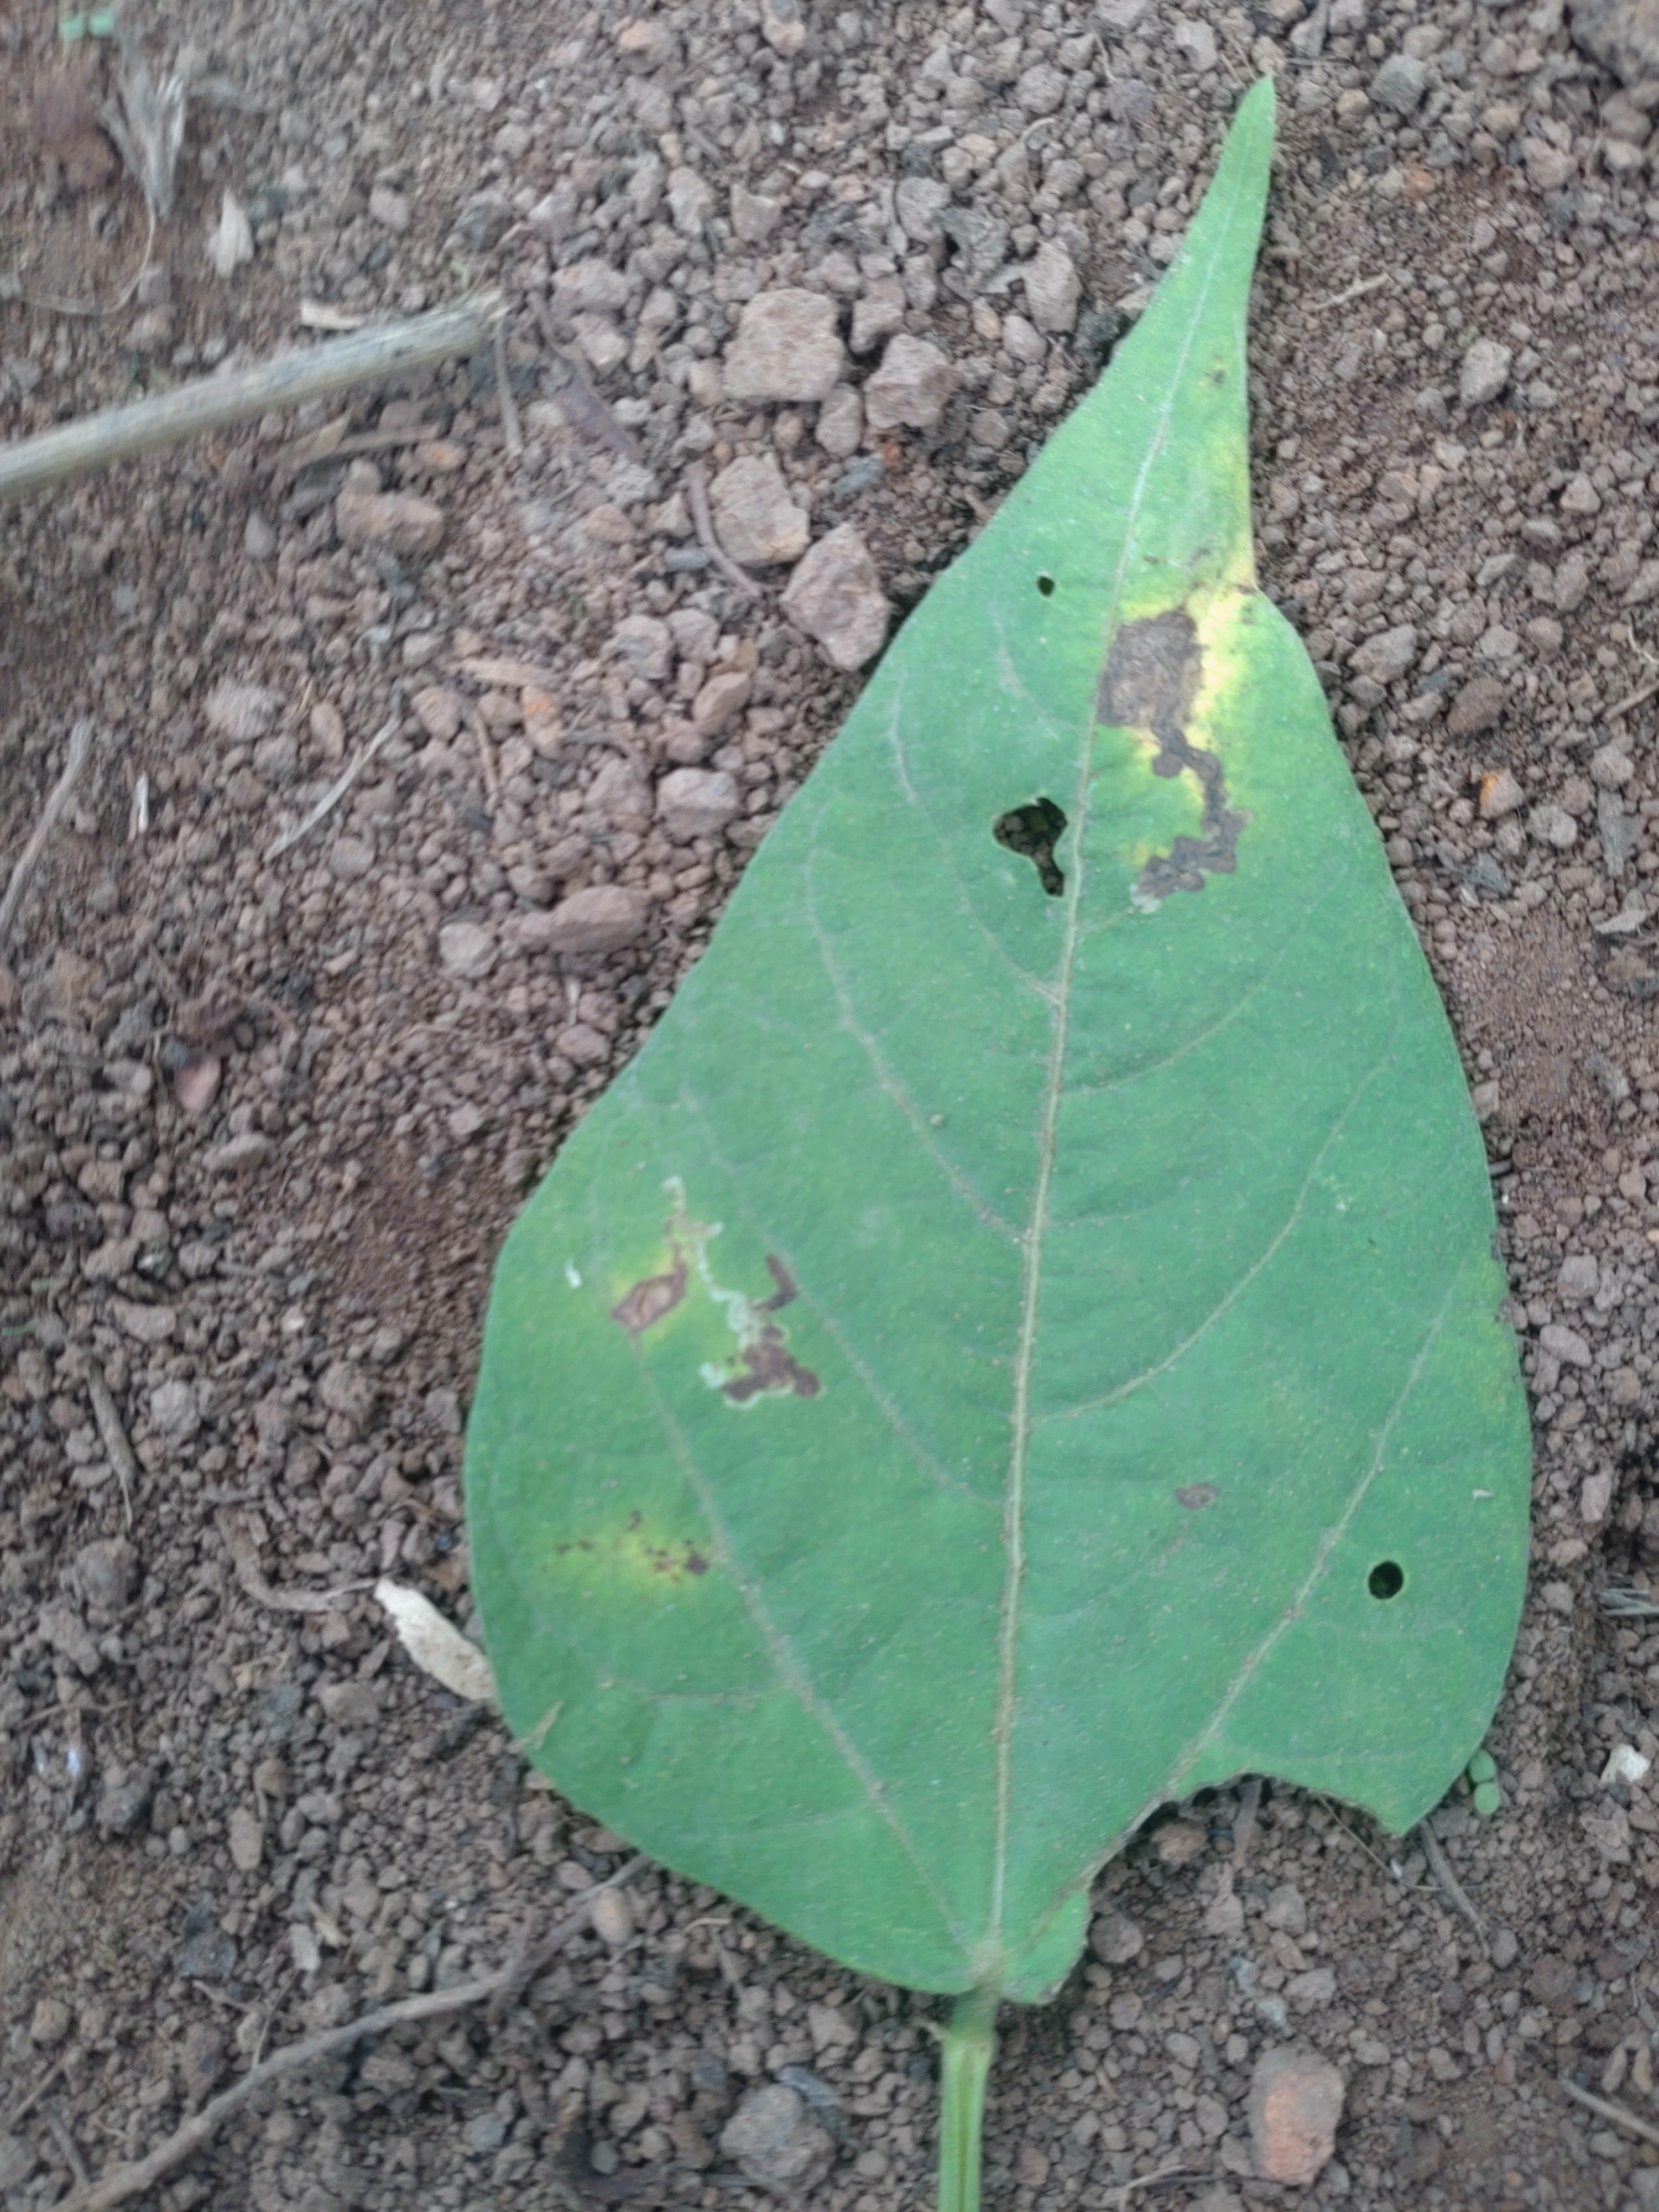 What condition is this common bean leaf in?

rust
